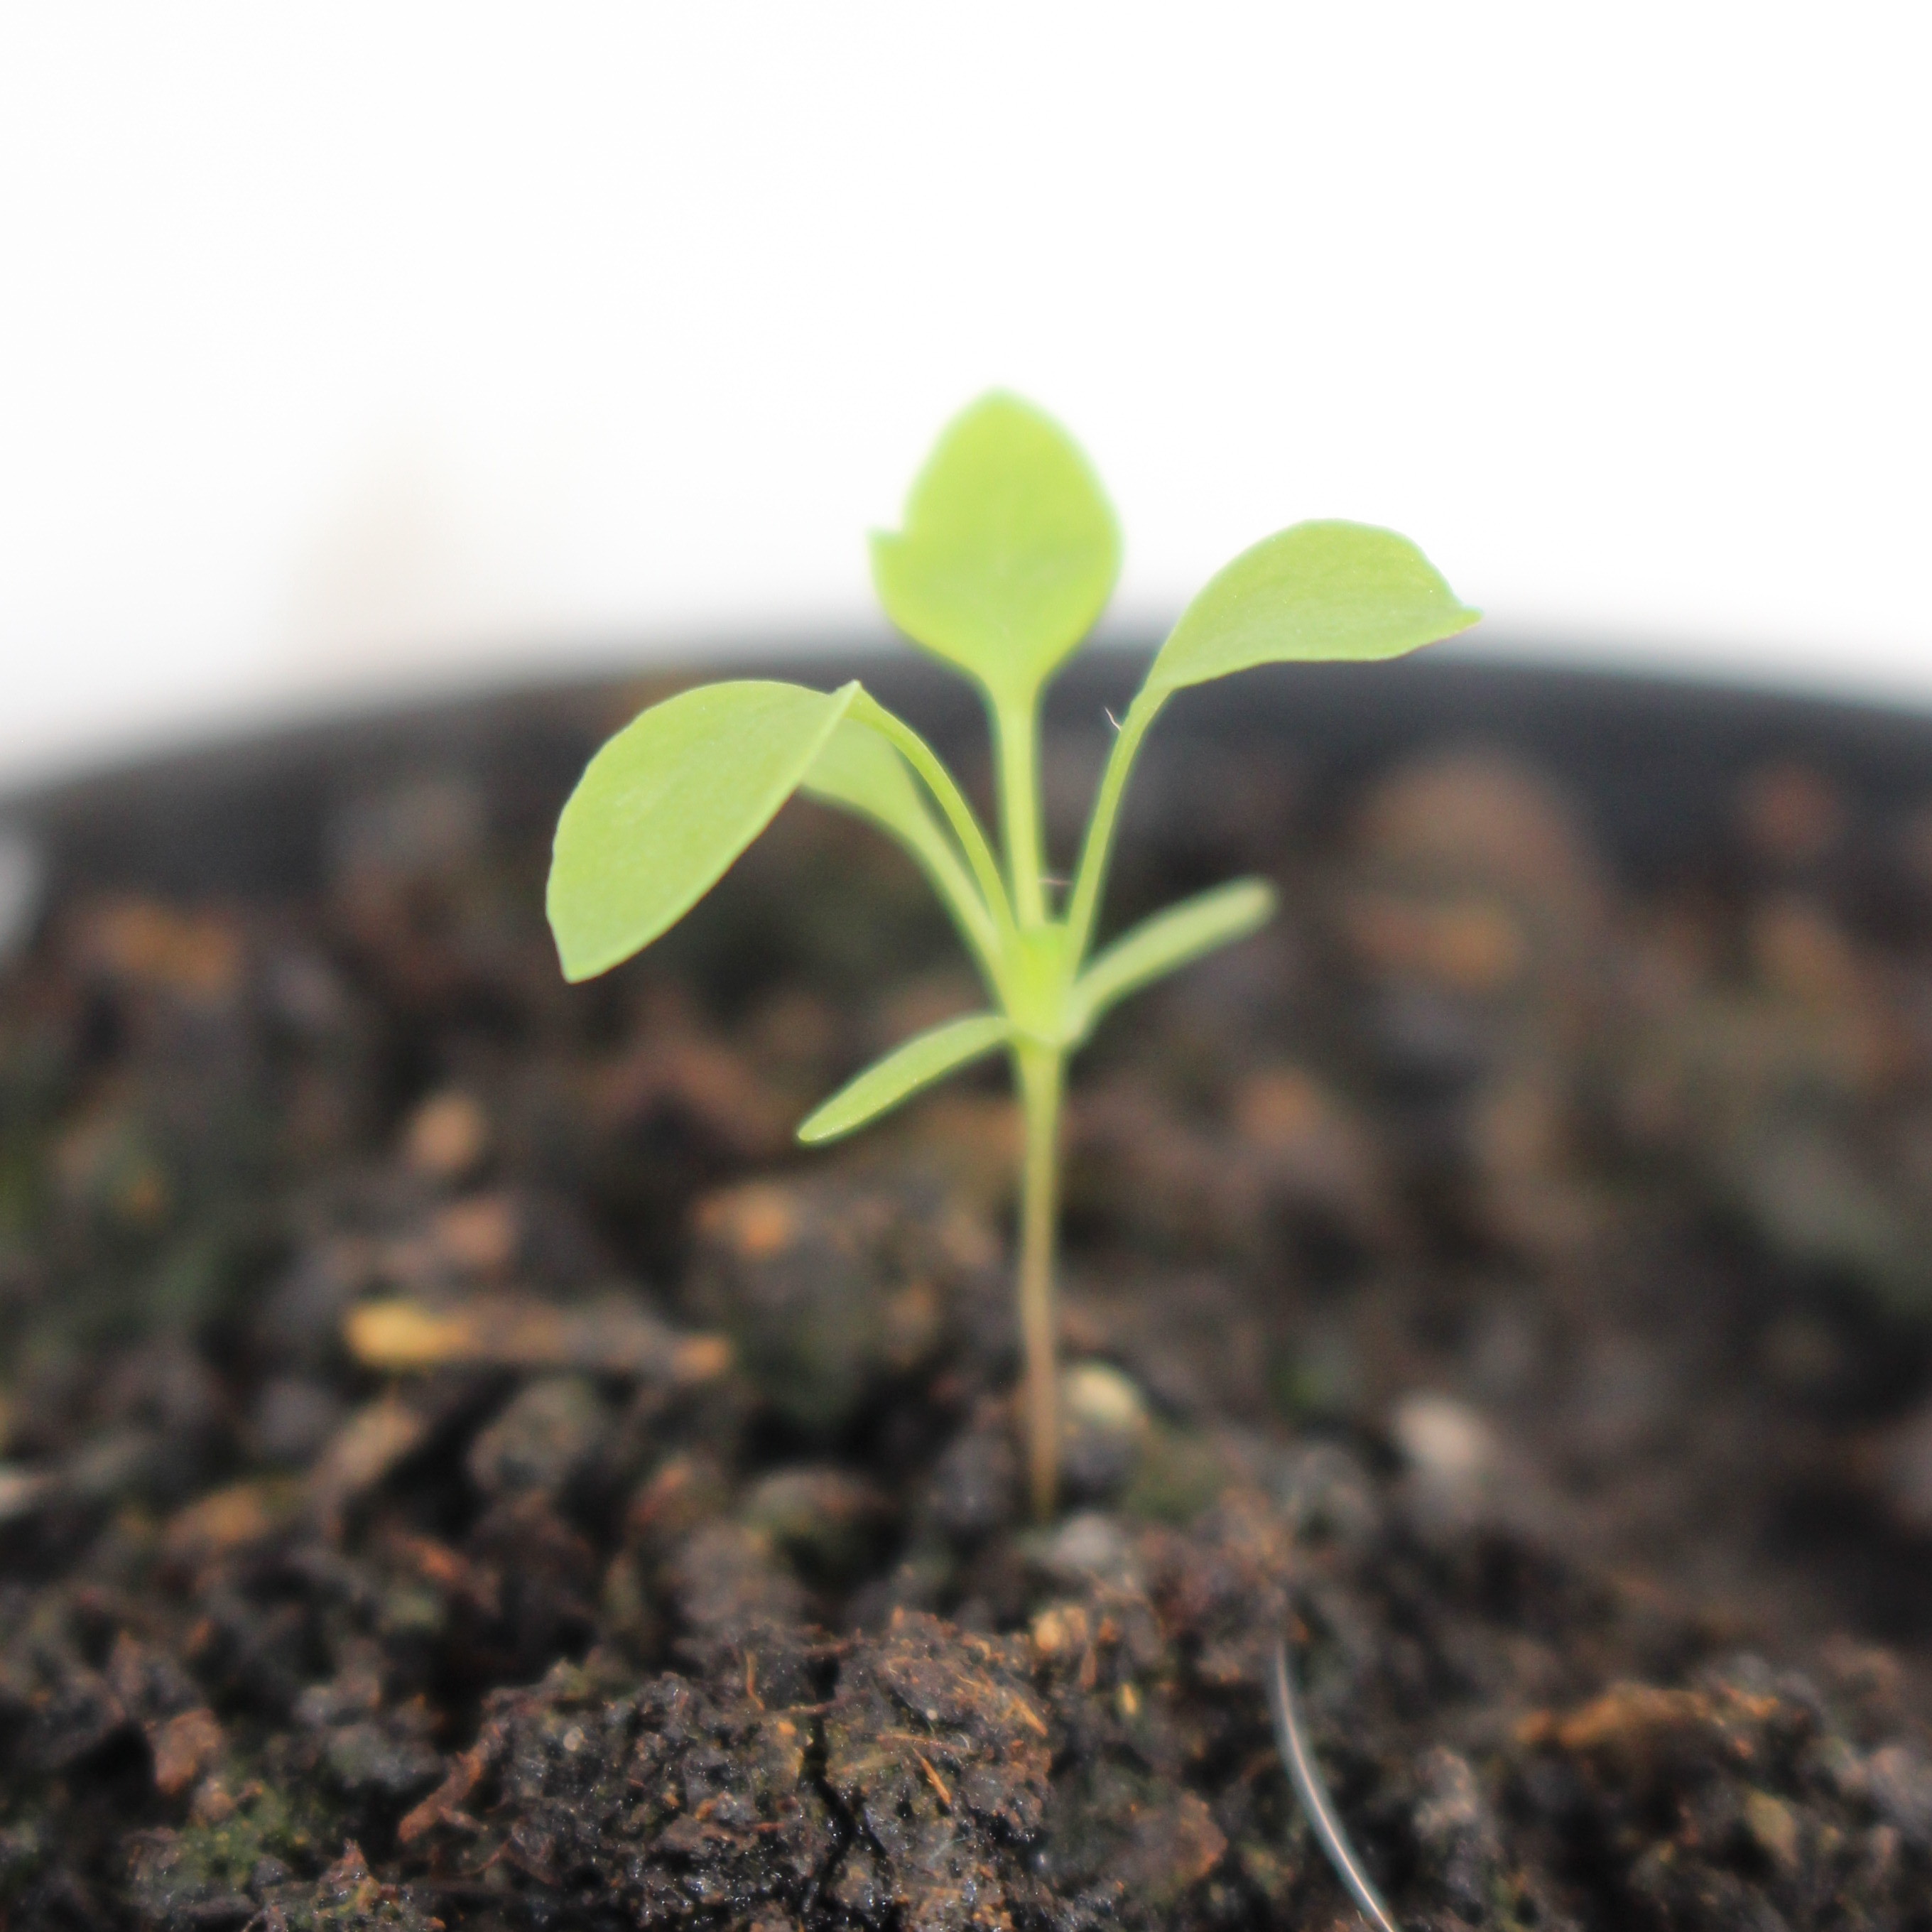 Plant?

Papaver rhoeas
